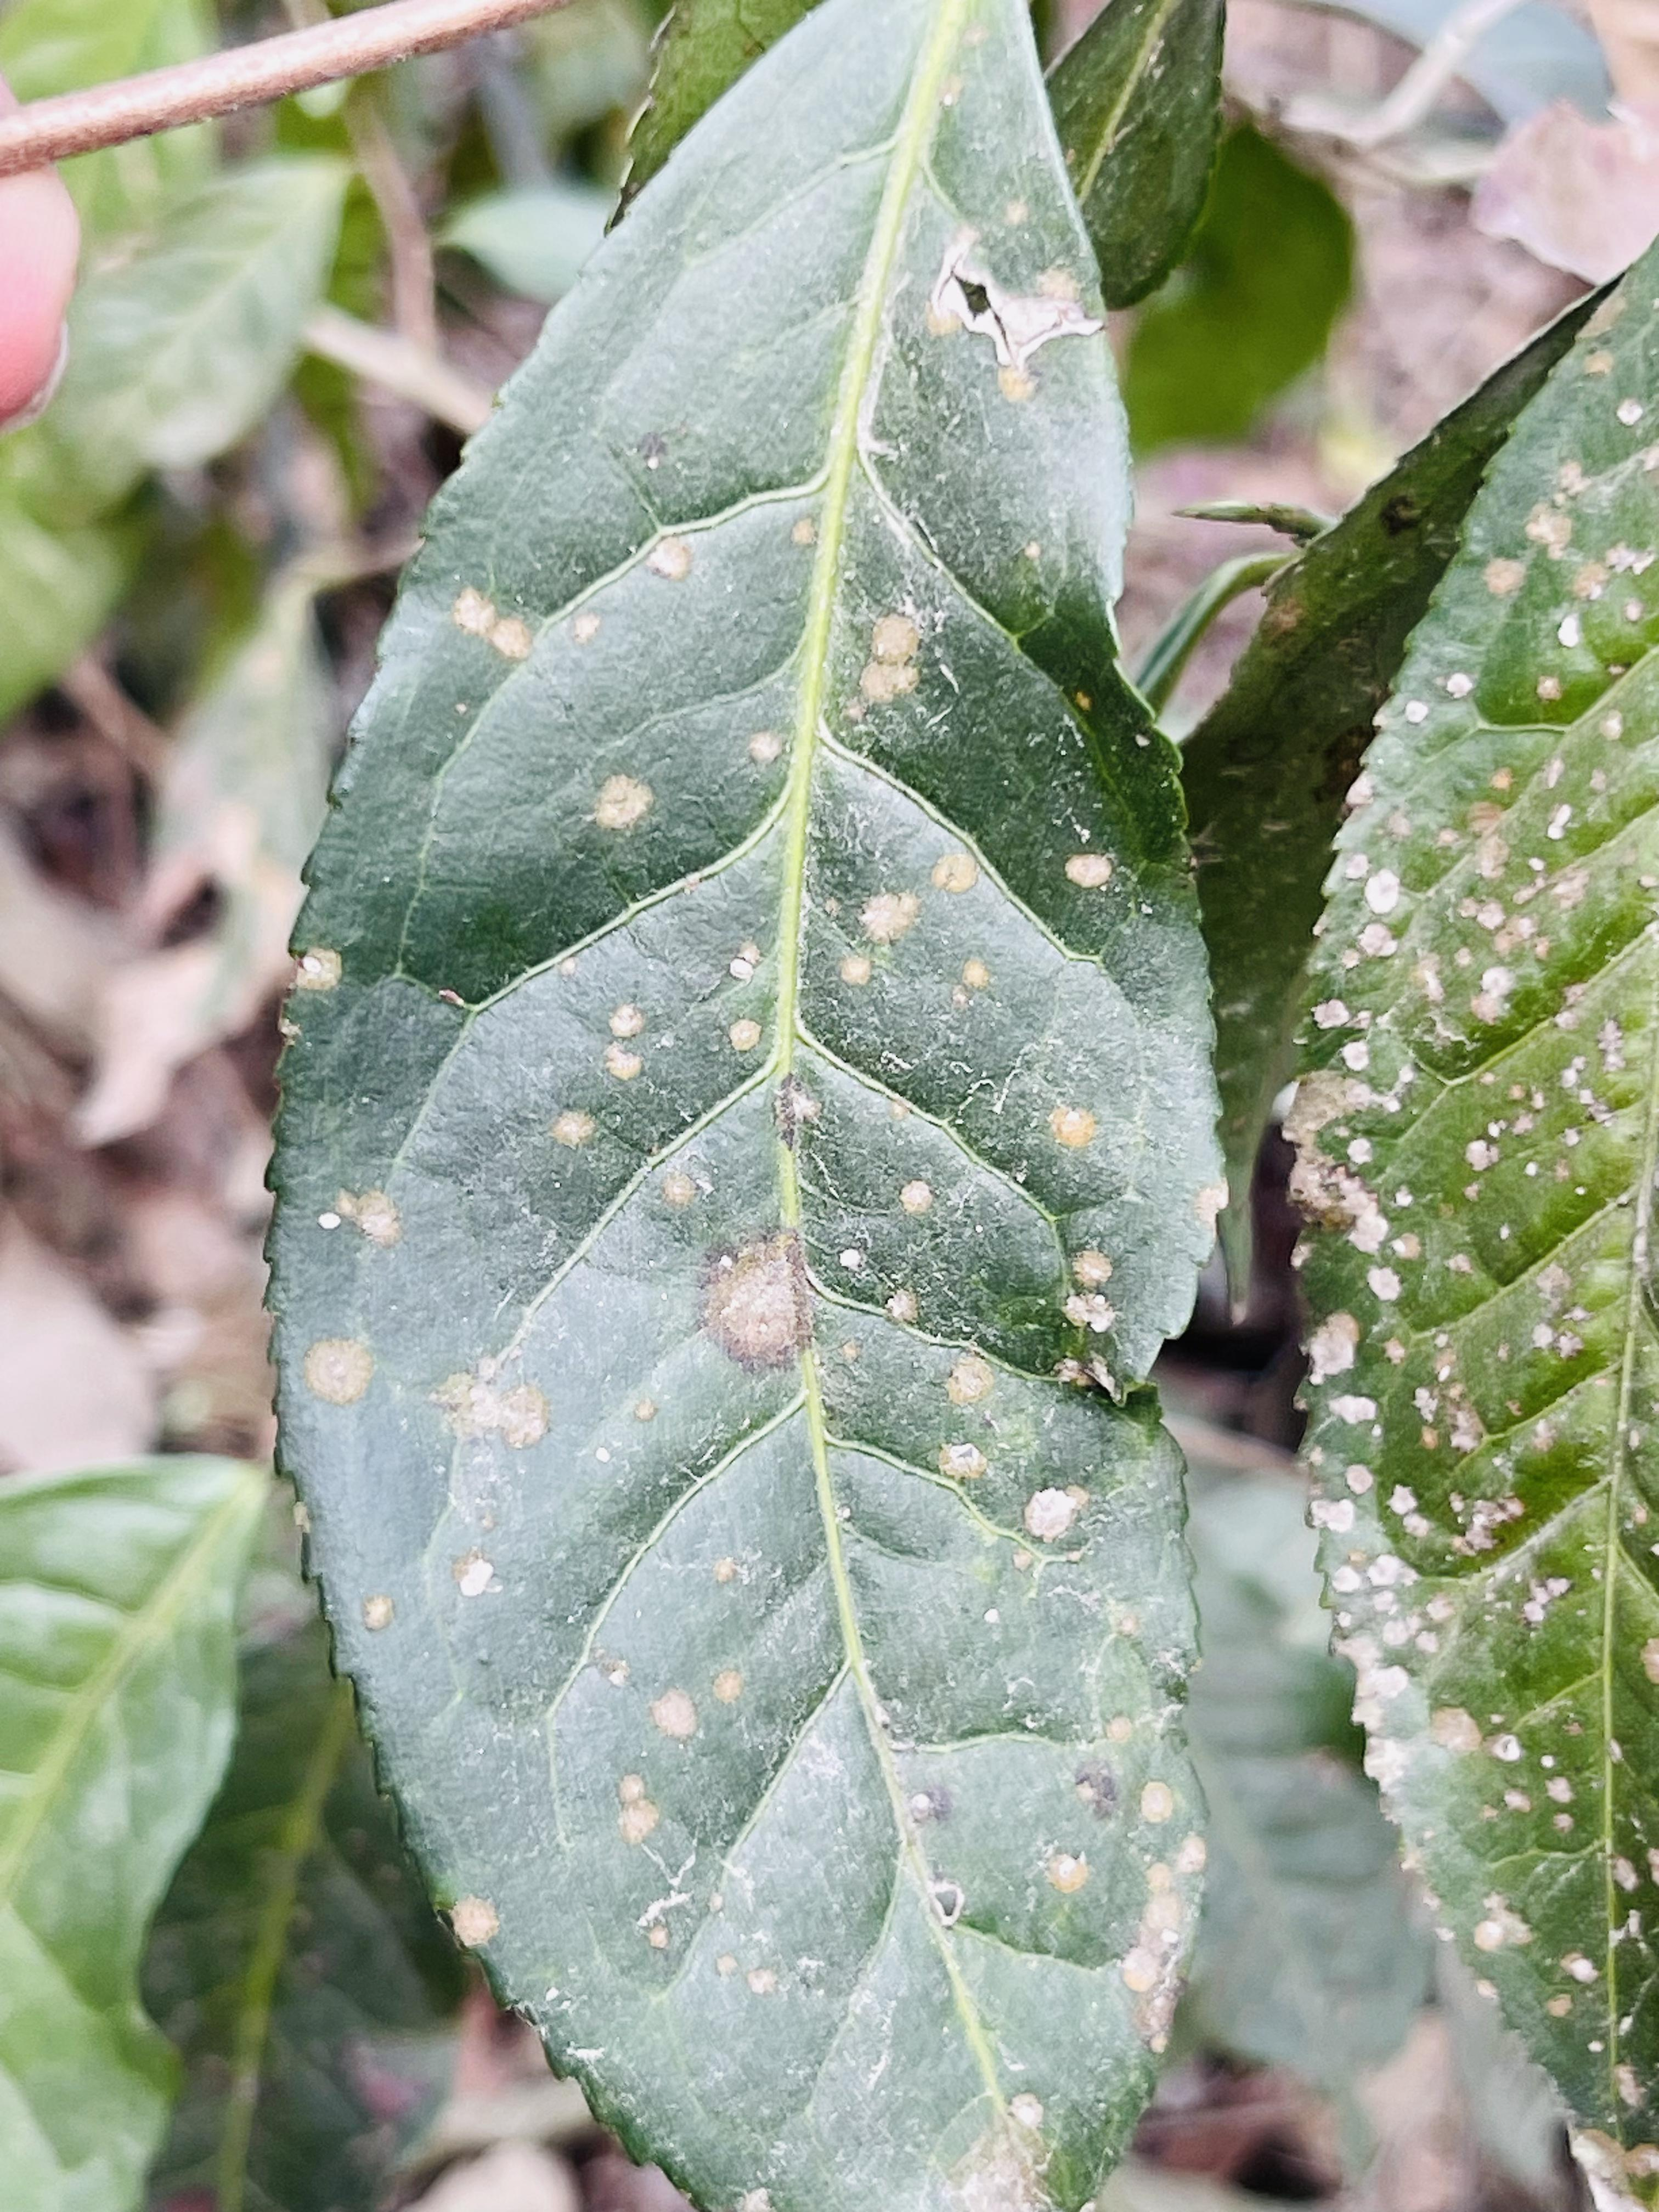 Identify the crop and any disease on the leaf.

tea, red rust
